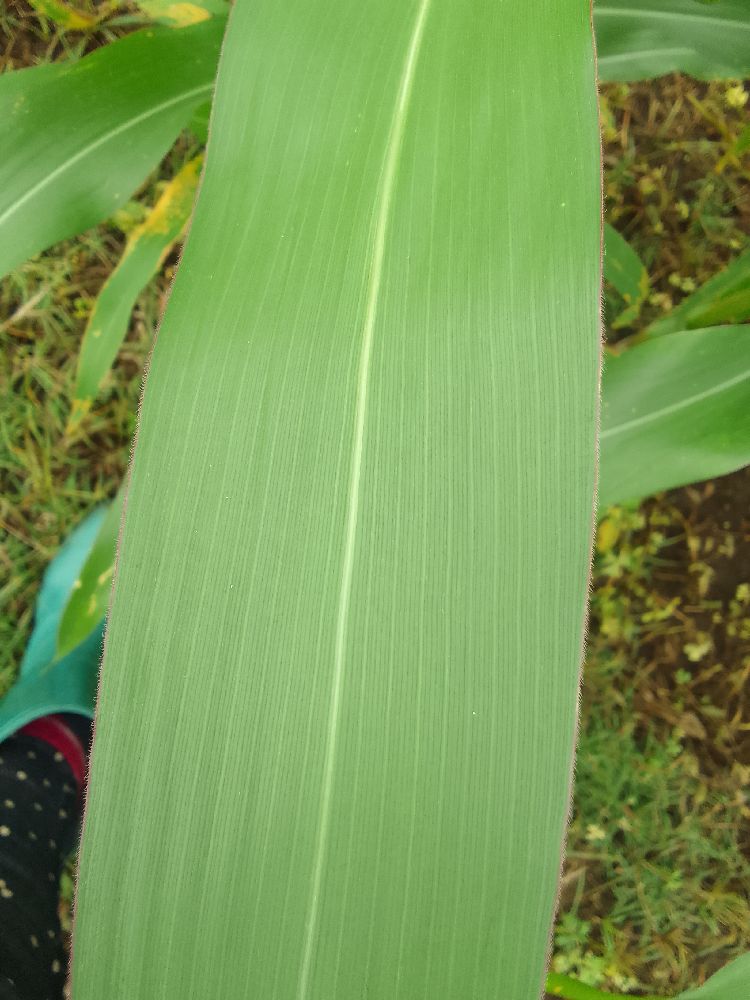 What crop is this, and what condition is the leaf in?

maize, healthy
